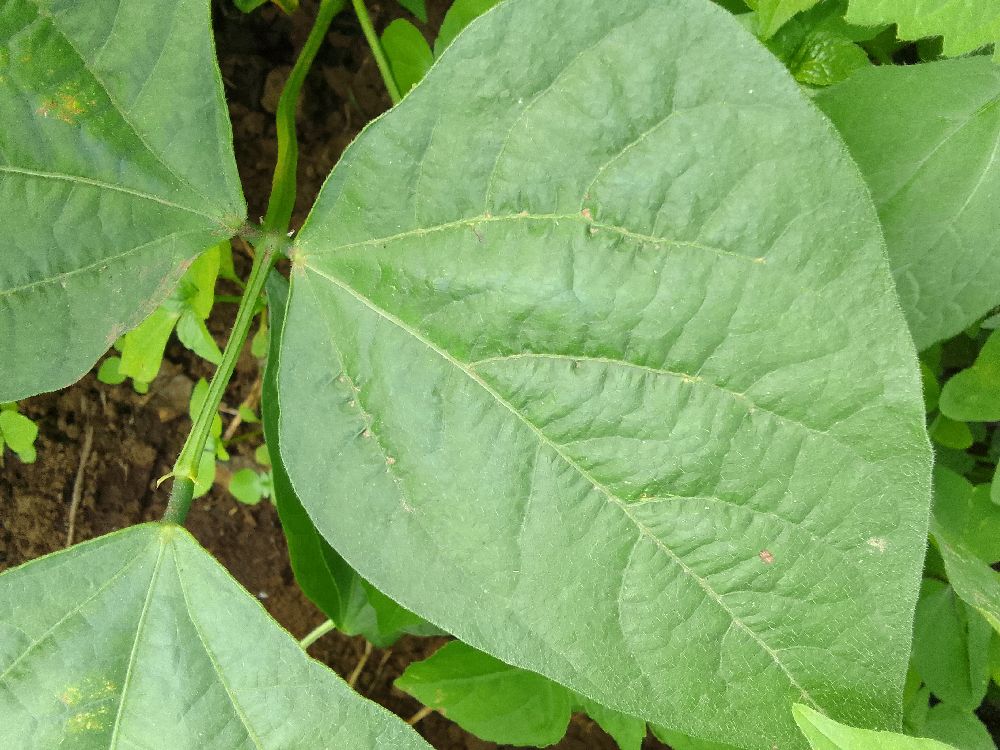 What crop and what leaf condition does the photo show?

common bean, healthy
